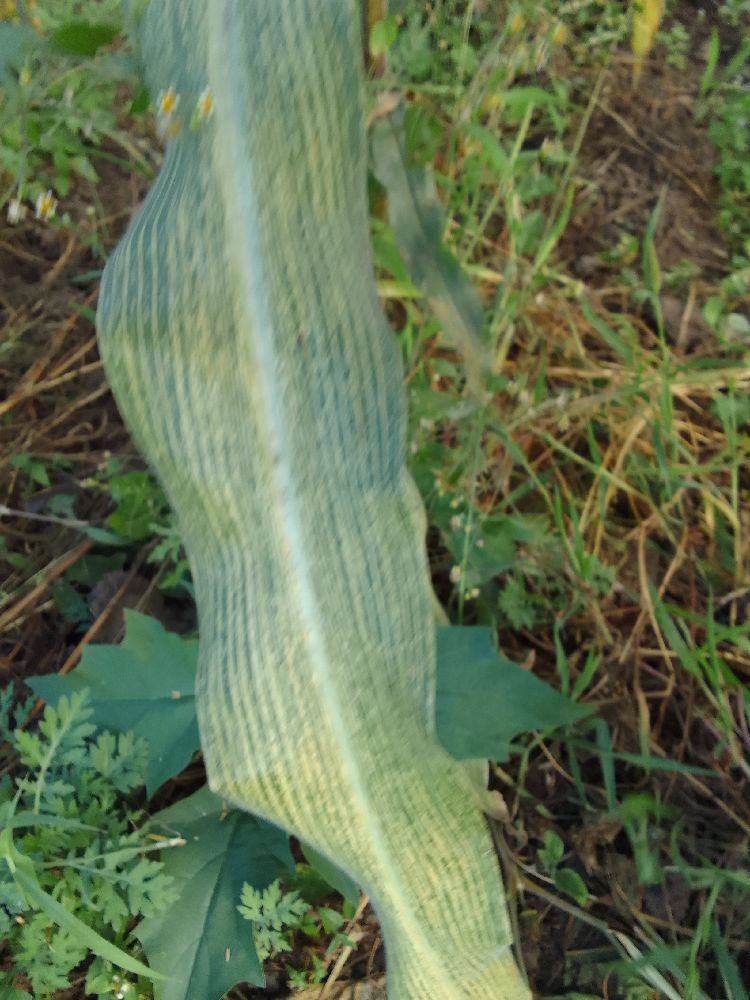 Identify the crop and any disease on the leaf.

maize, maize streak virus
